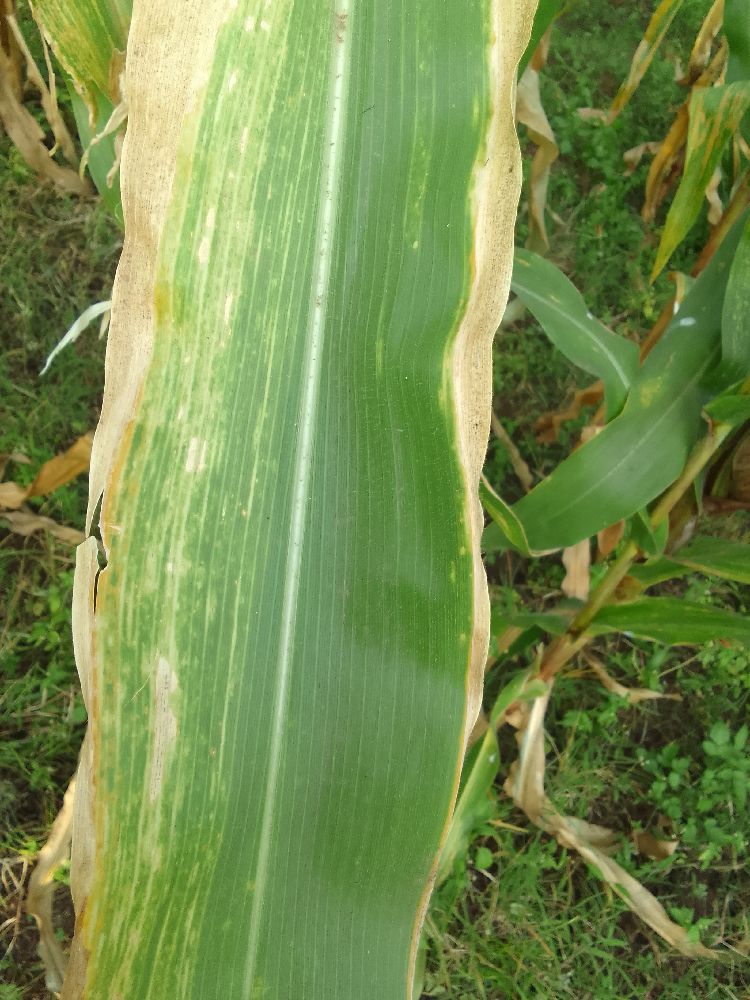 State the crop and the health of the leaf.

maize, maize lethal necrosis
